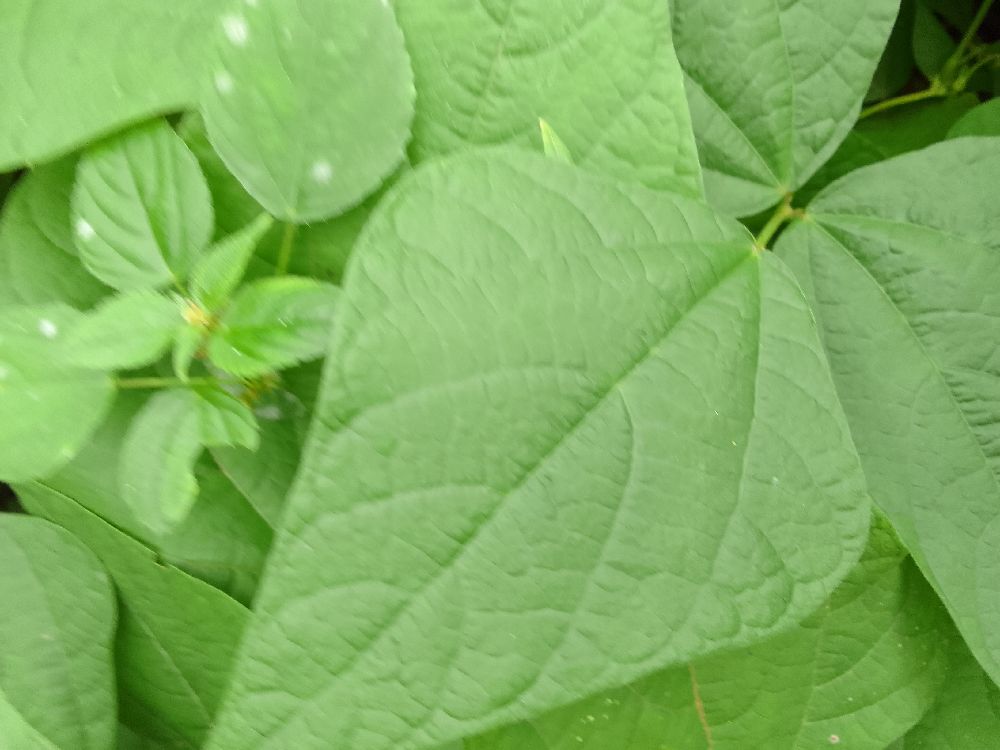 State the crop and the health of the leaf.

common bean, healthy
